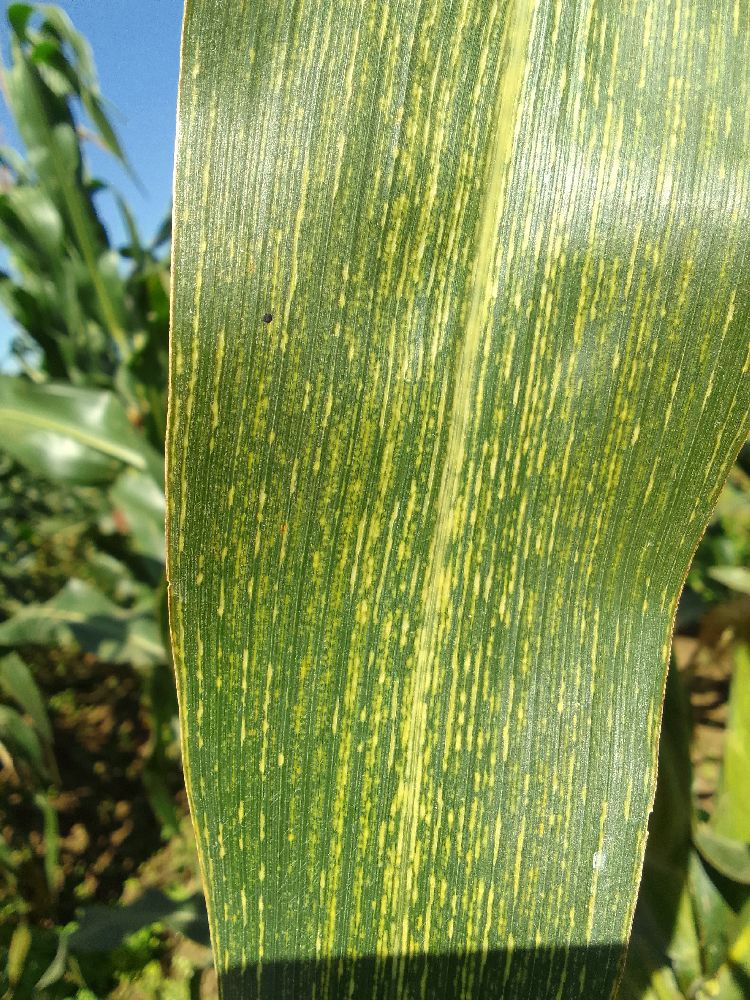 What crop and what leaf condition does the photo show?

maize, maize streak virus
